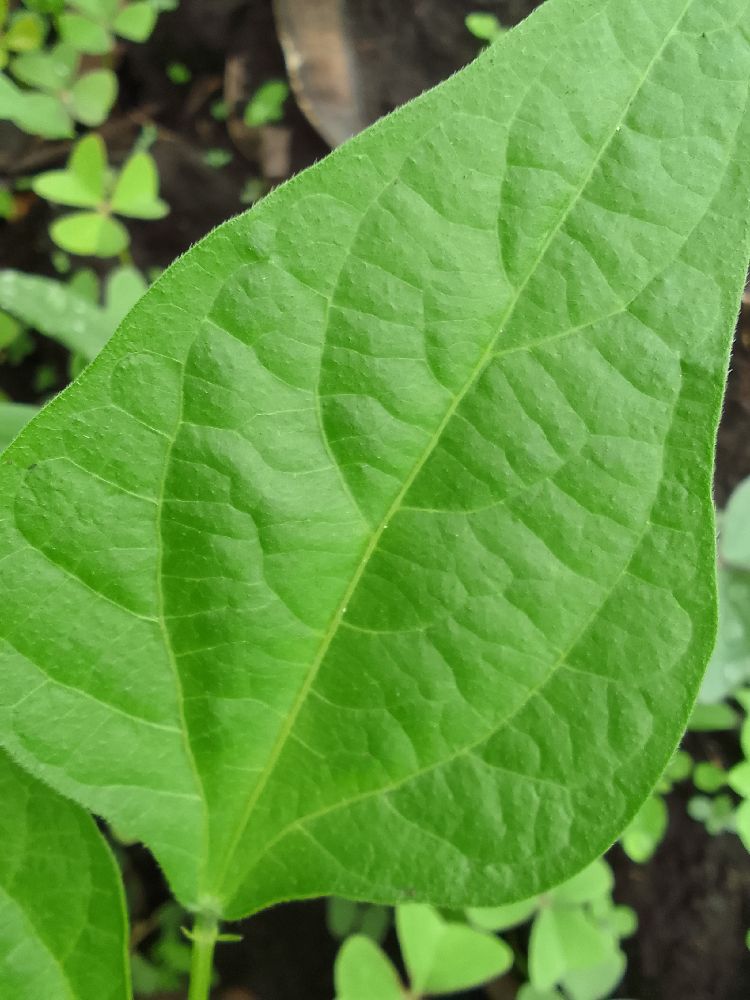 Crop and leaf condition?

common bean, healthy
